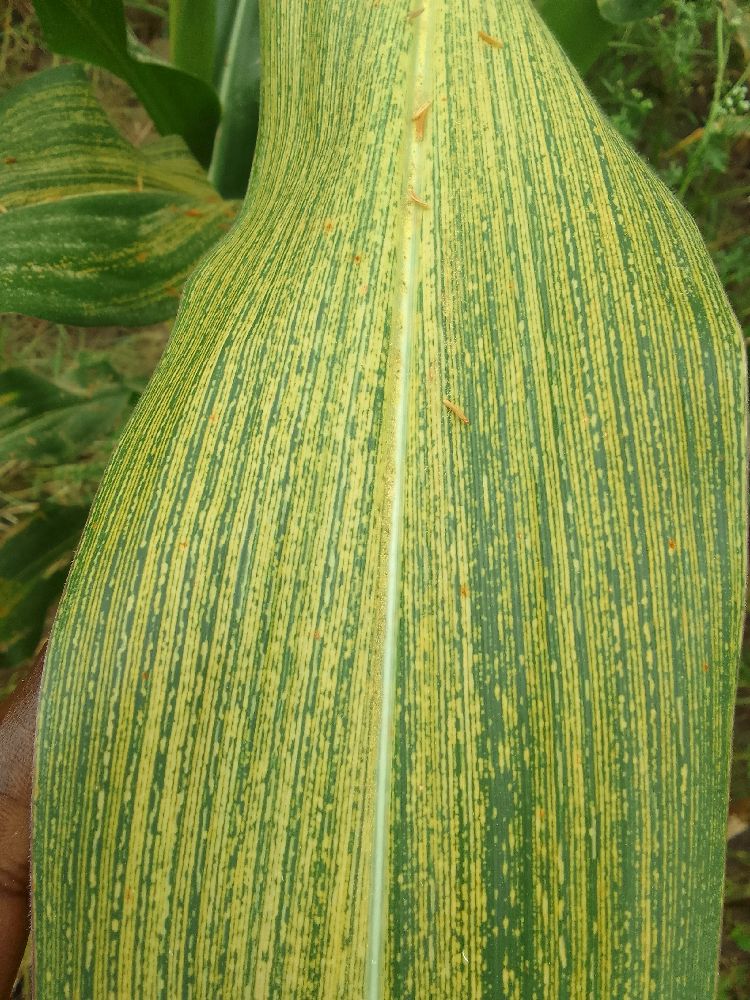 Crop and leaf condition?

maize, maize streak virus
